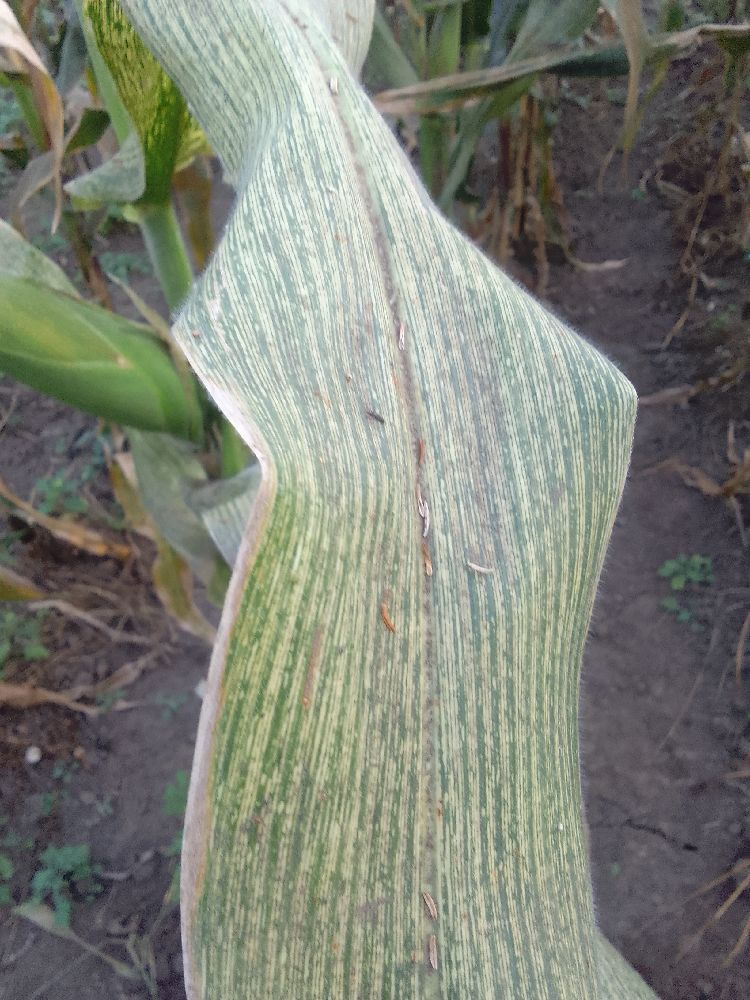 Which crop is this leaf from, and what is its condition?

maize, maize streak virus
